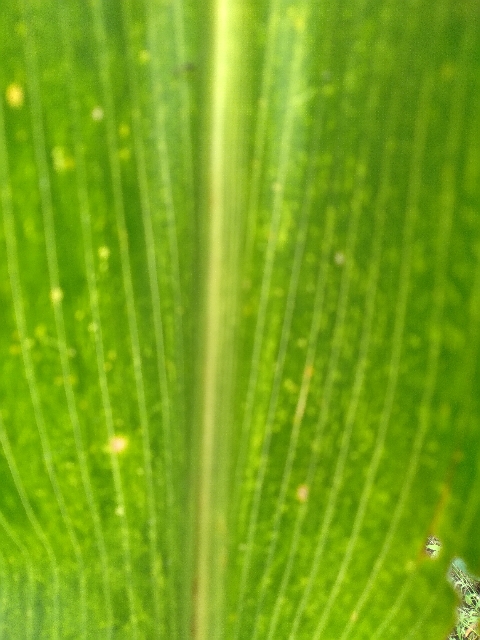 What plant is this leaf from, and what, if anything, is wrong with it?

maize, maize lethal necrosis
